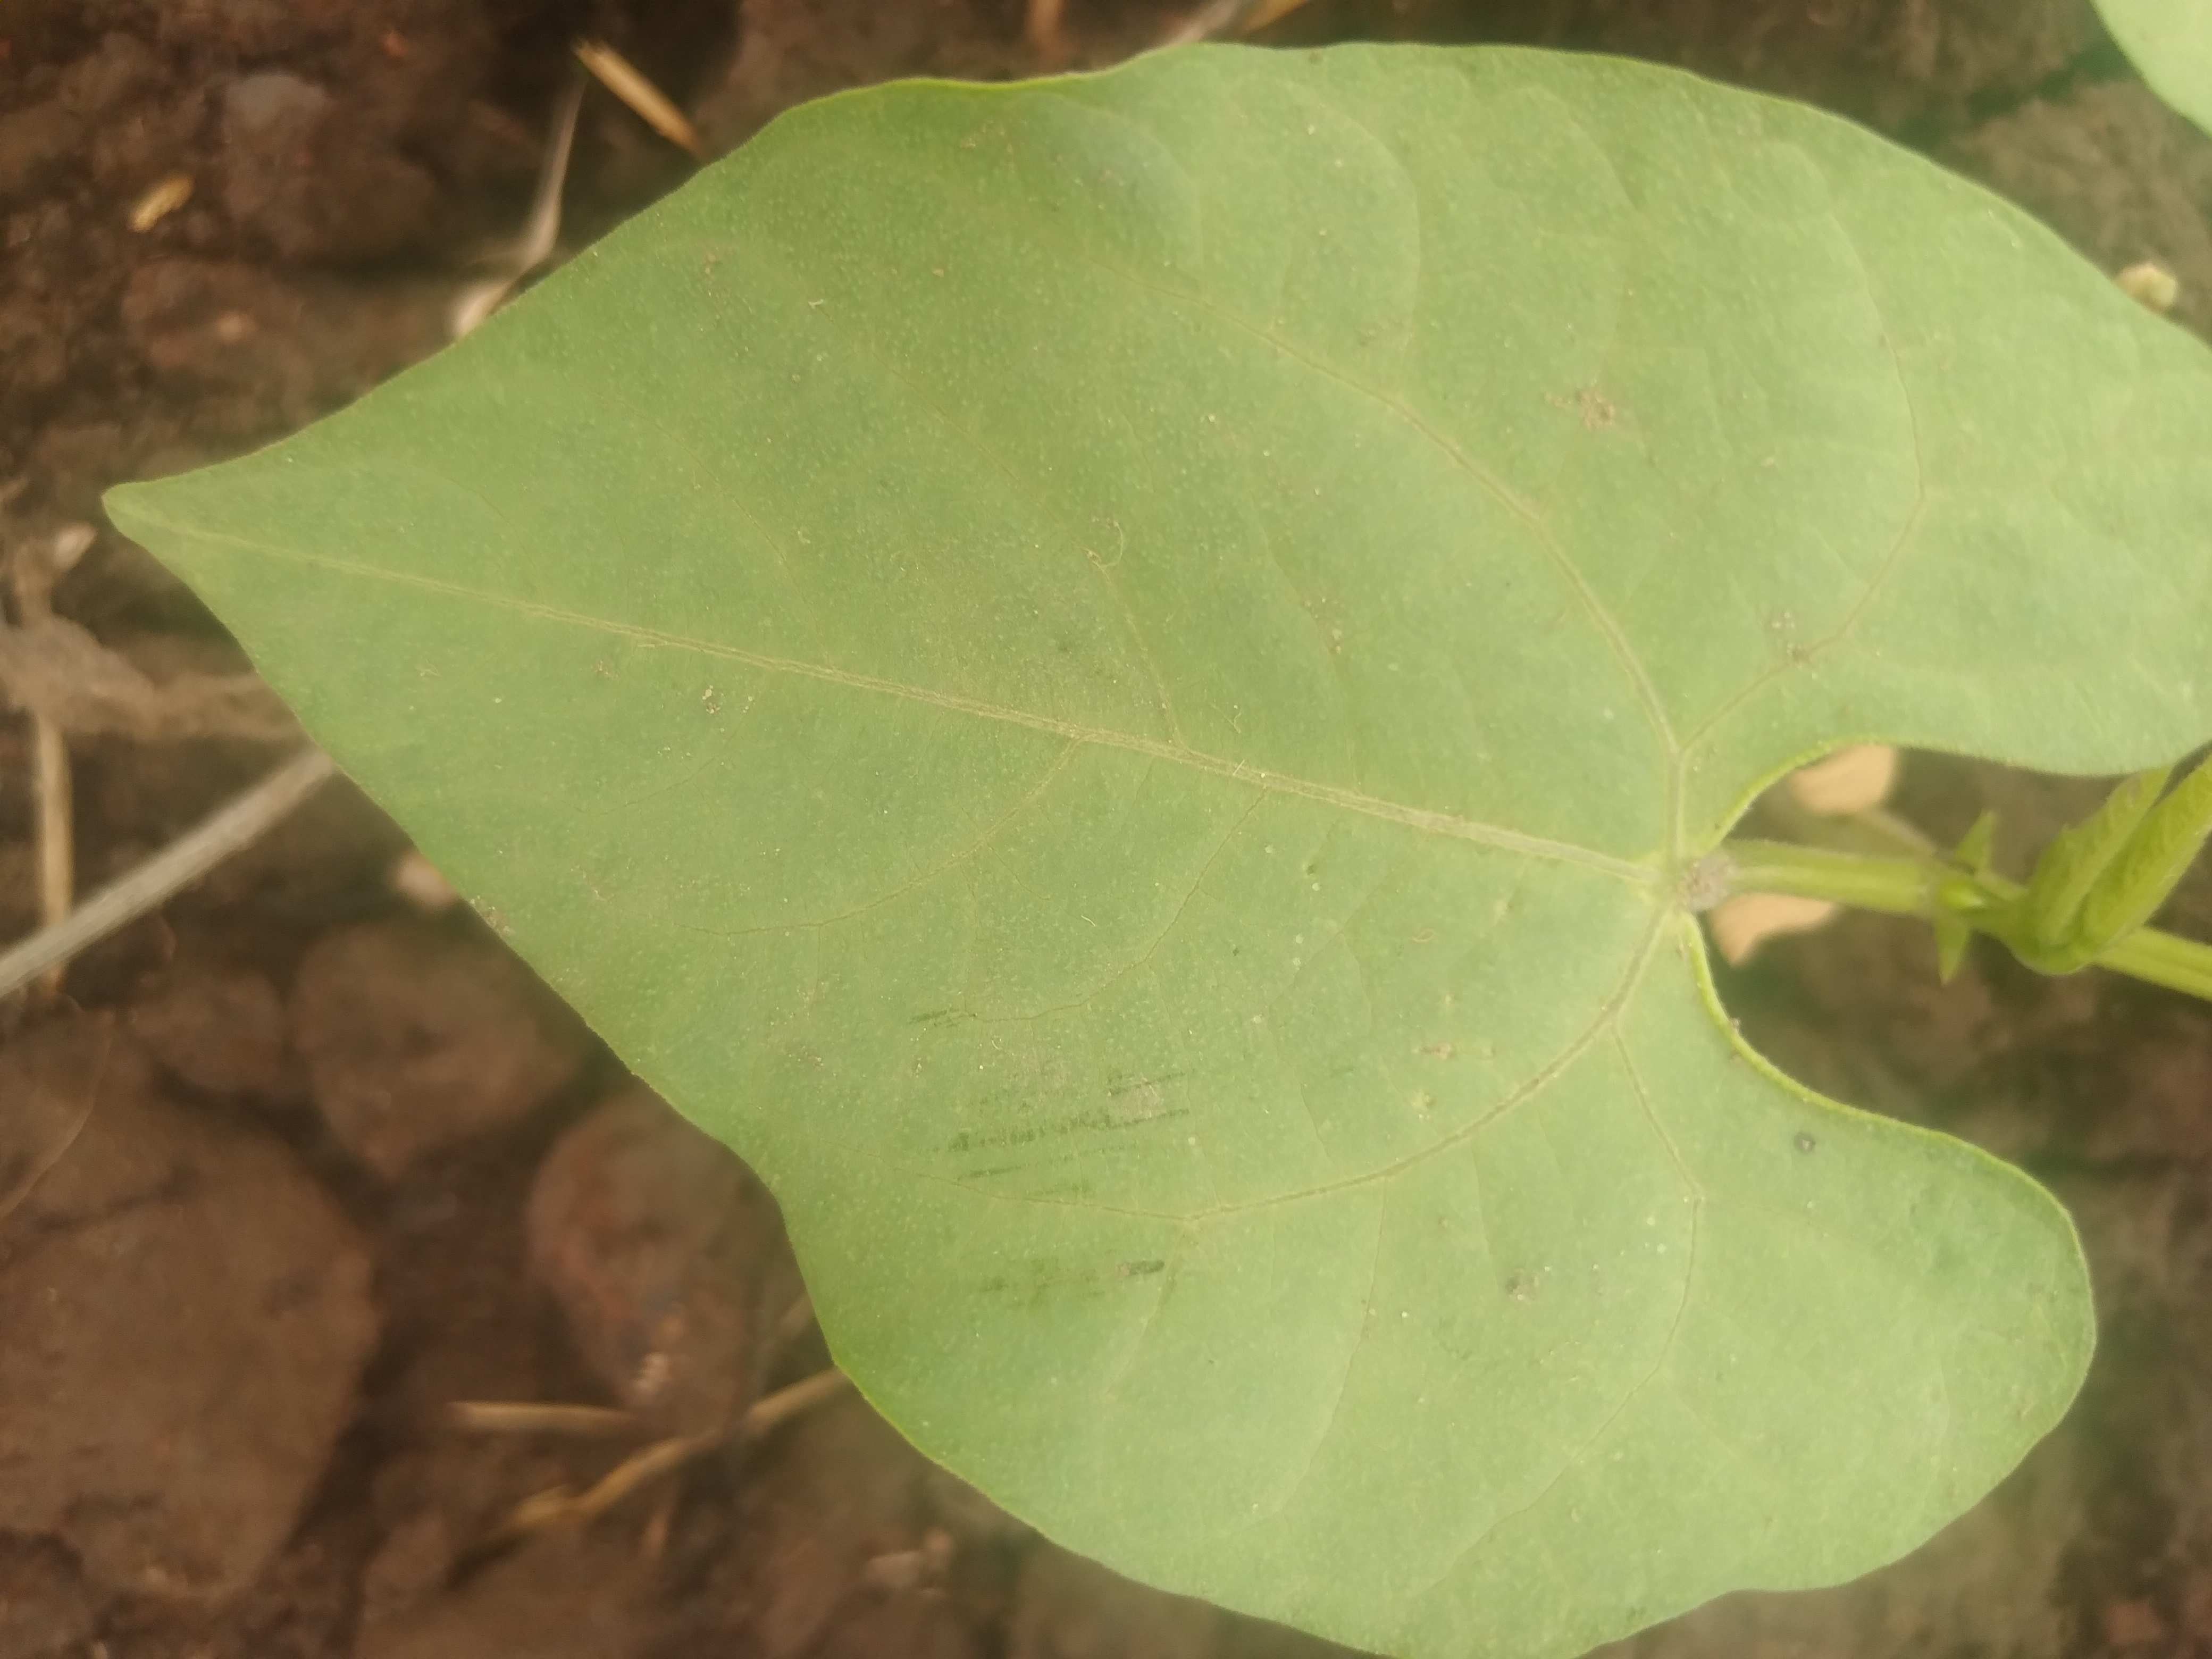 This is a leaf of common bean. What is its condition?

healthy
